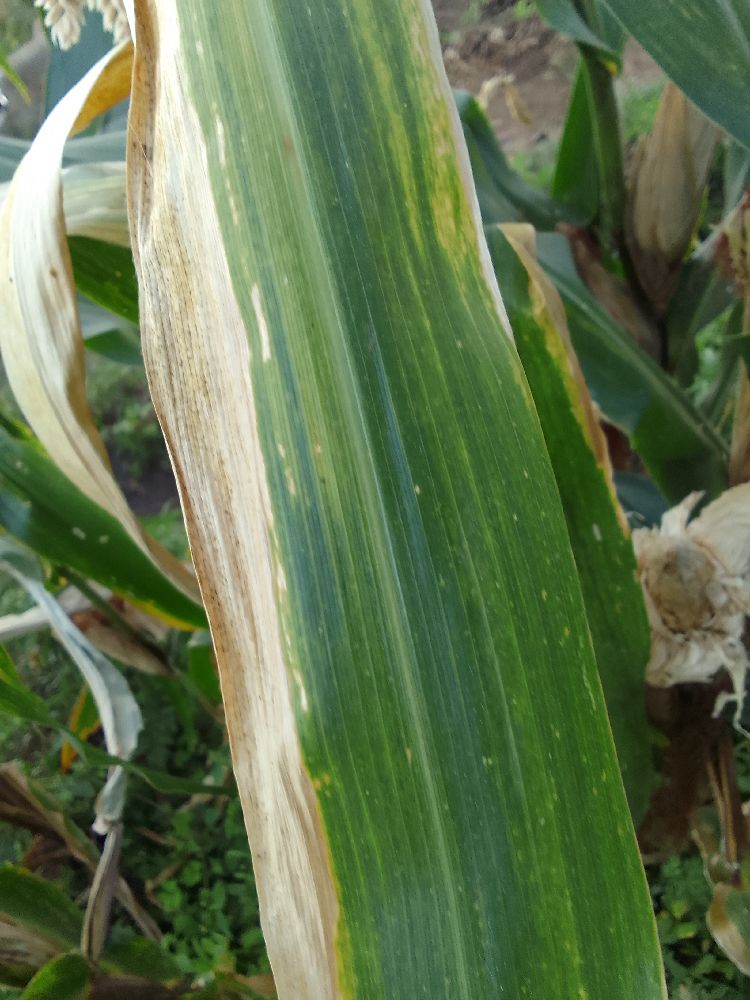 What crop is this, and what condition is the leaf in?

maize, maize lethal necrosis
